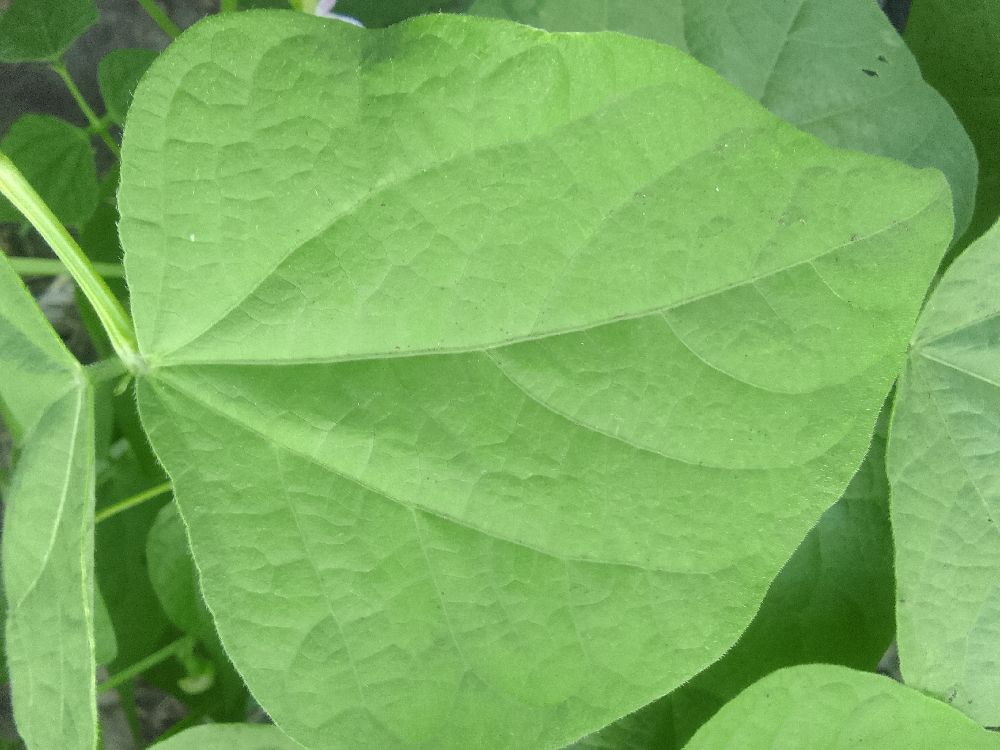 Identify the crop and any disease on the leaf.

common bean, healthy
